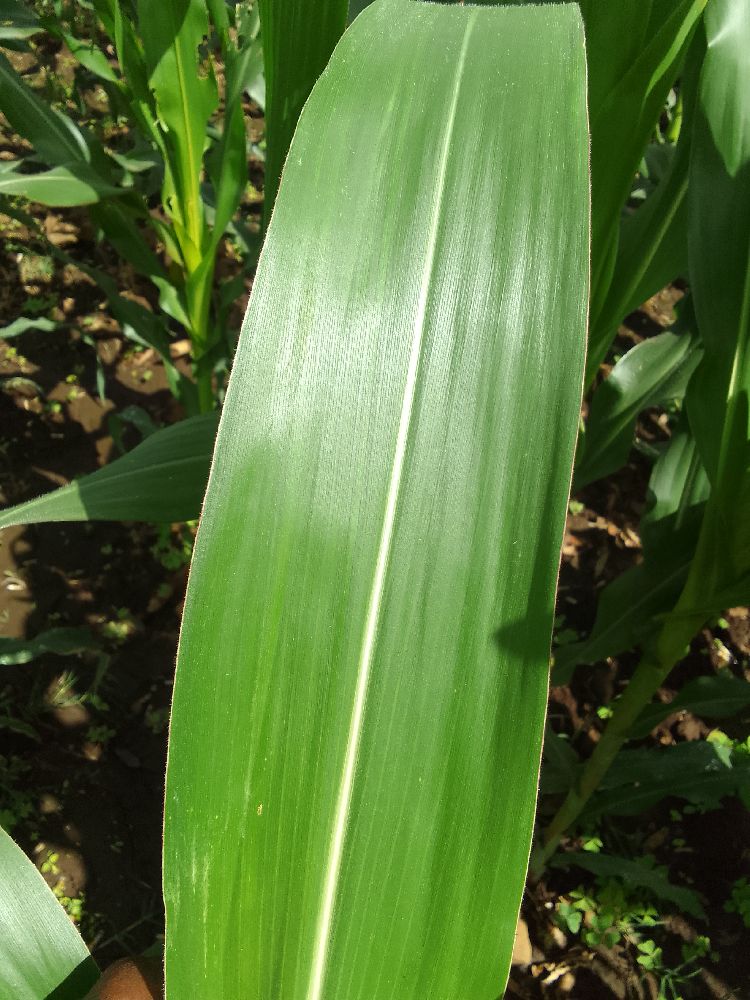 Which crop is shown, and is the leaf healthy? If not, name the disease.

maize, healthy
